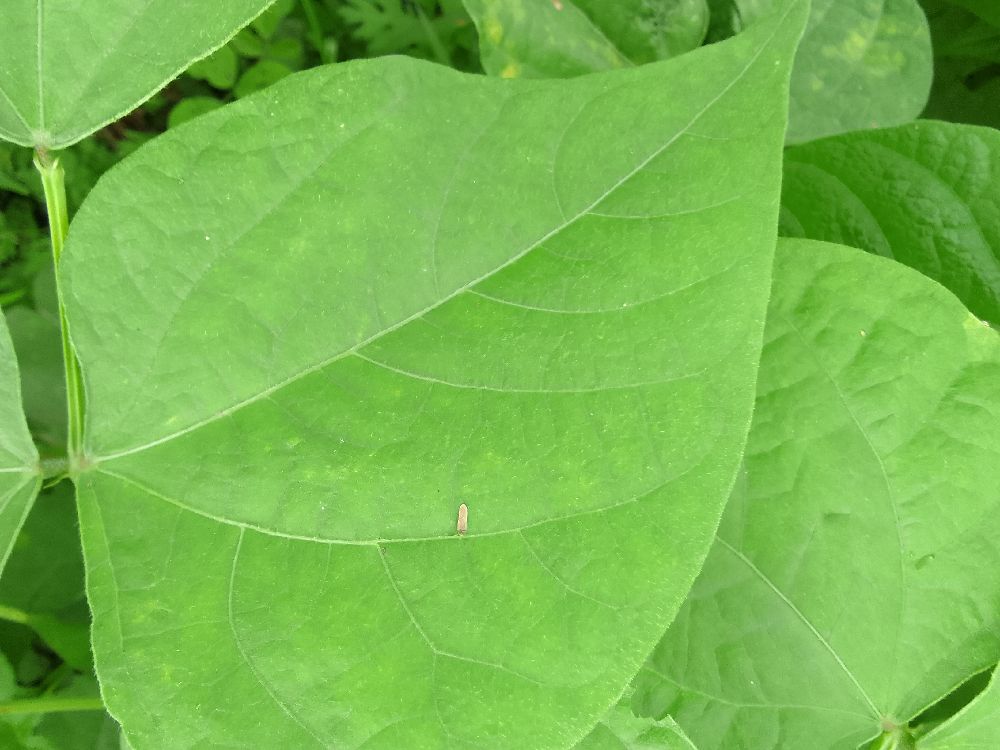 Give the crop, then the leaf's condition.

common bean, healthy
